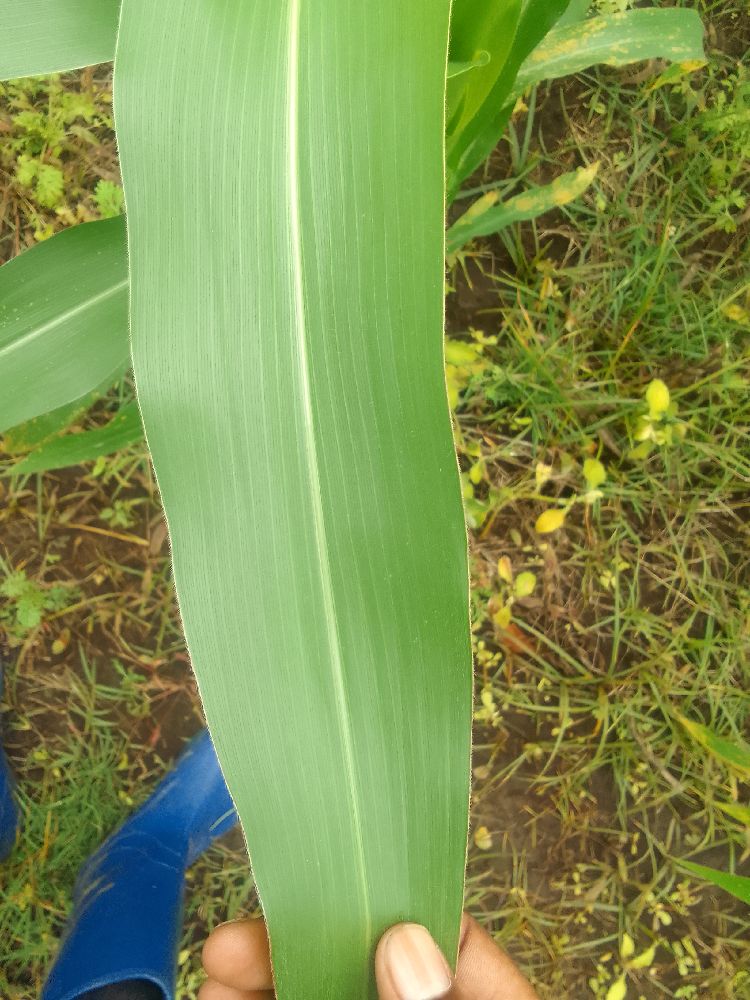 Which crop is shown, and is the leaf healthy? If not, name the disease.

maize, healthy
